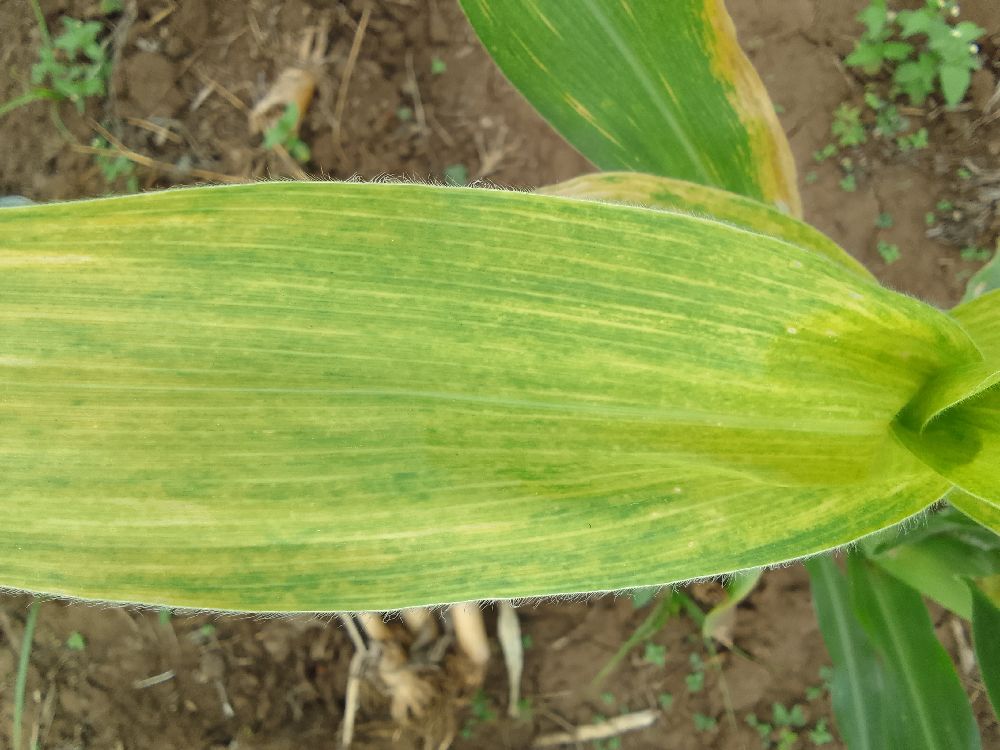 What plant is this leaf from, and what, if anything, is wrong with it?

maize, maize lethal necrosis
